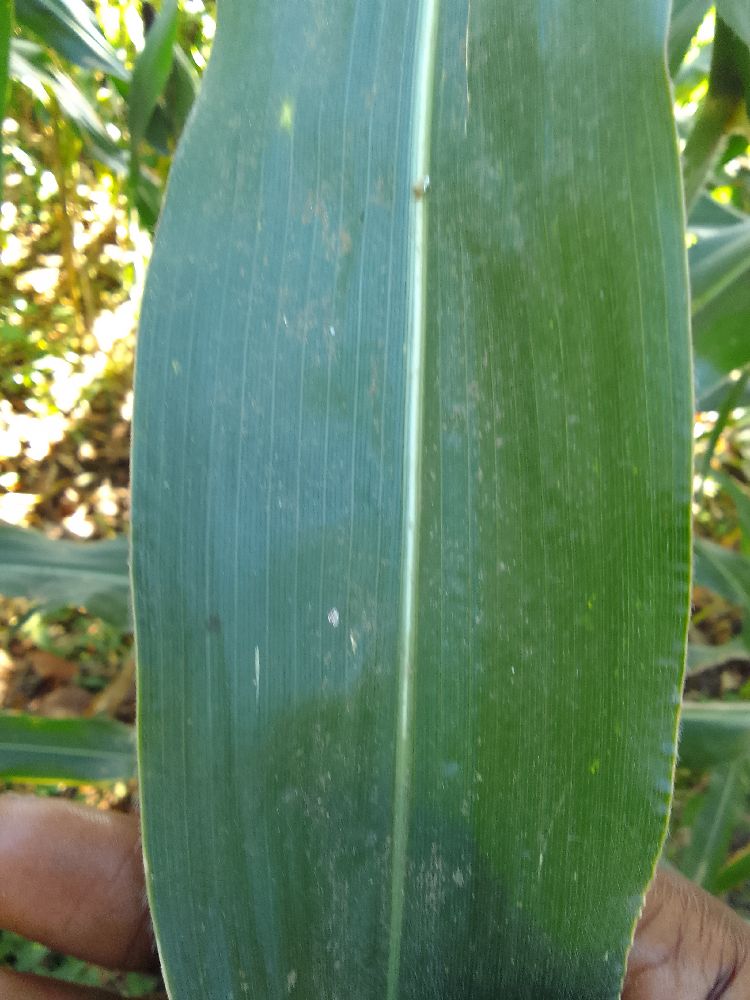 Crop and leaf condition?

maize, healthy
